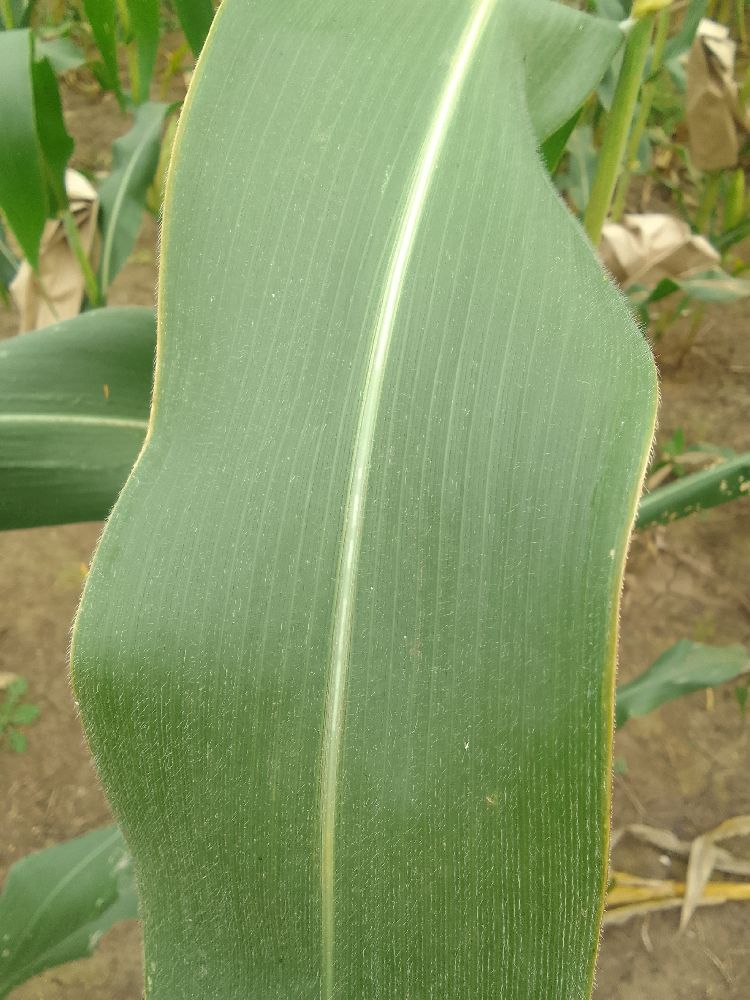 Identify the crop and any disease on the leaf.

maize, healthy
